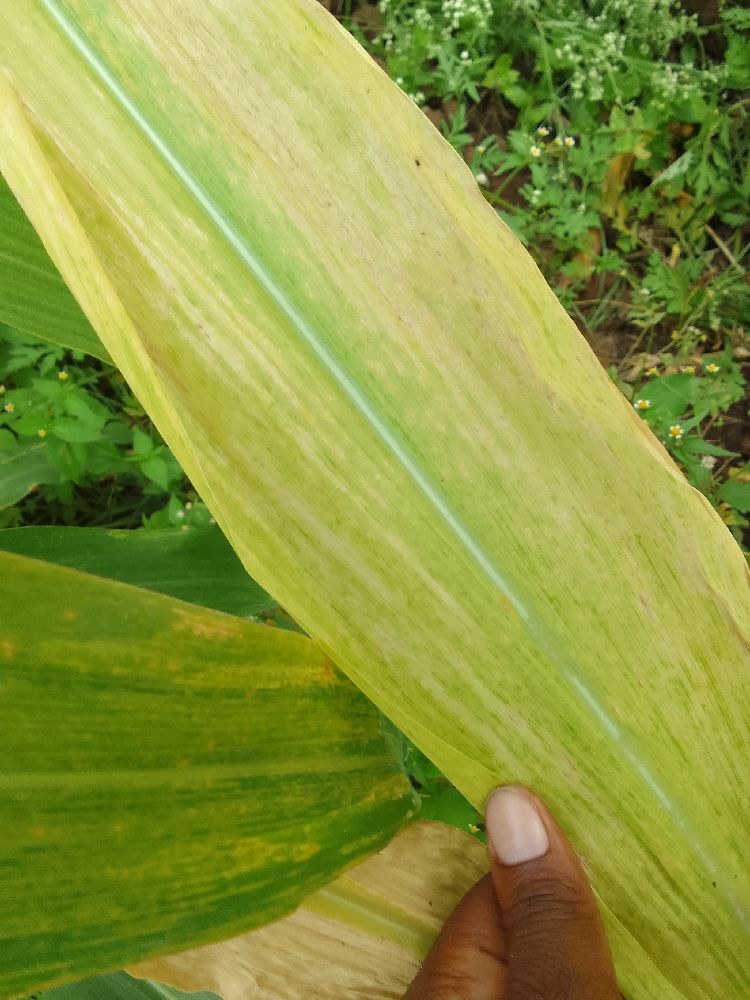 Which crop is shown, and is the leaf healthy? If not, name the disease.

maize, maize lethal necrosis
